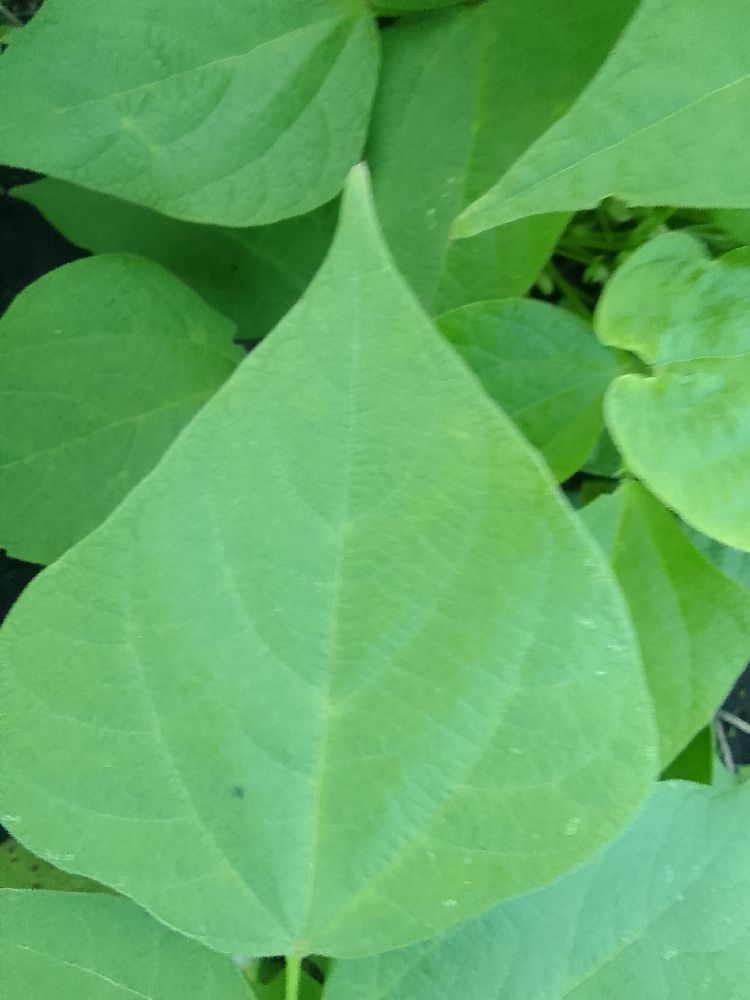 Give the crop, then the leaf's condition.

common bean, healthy
